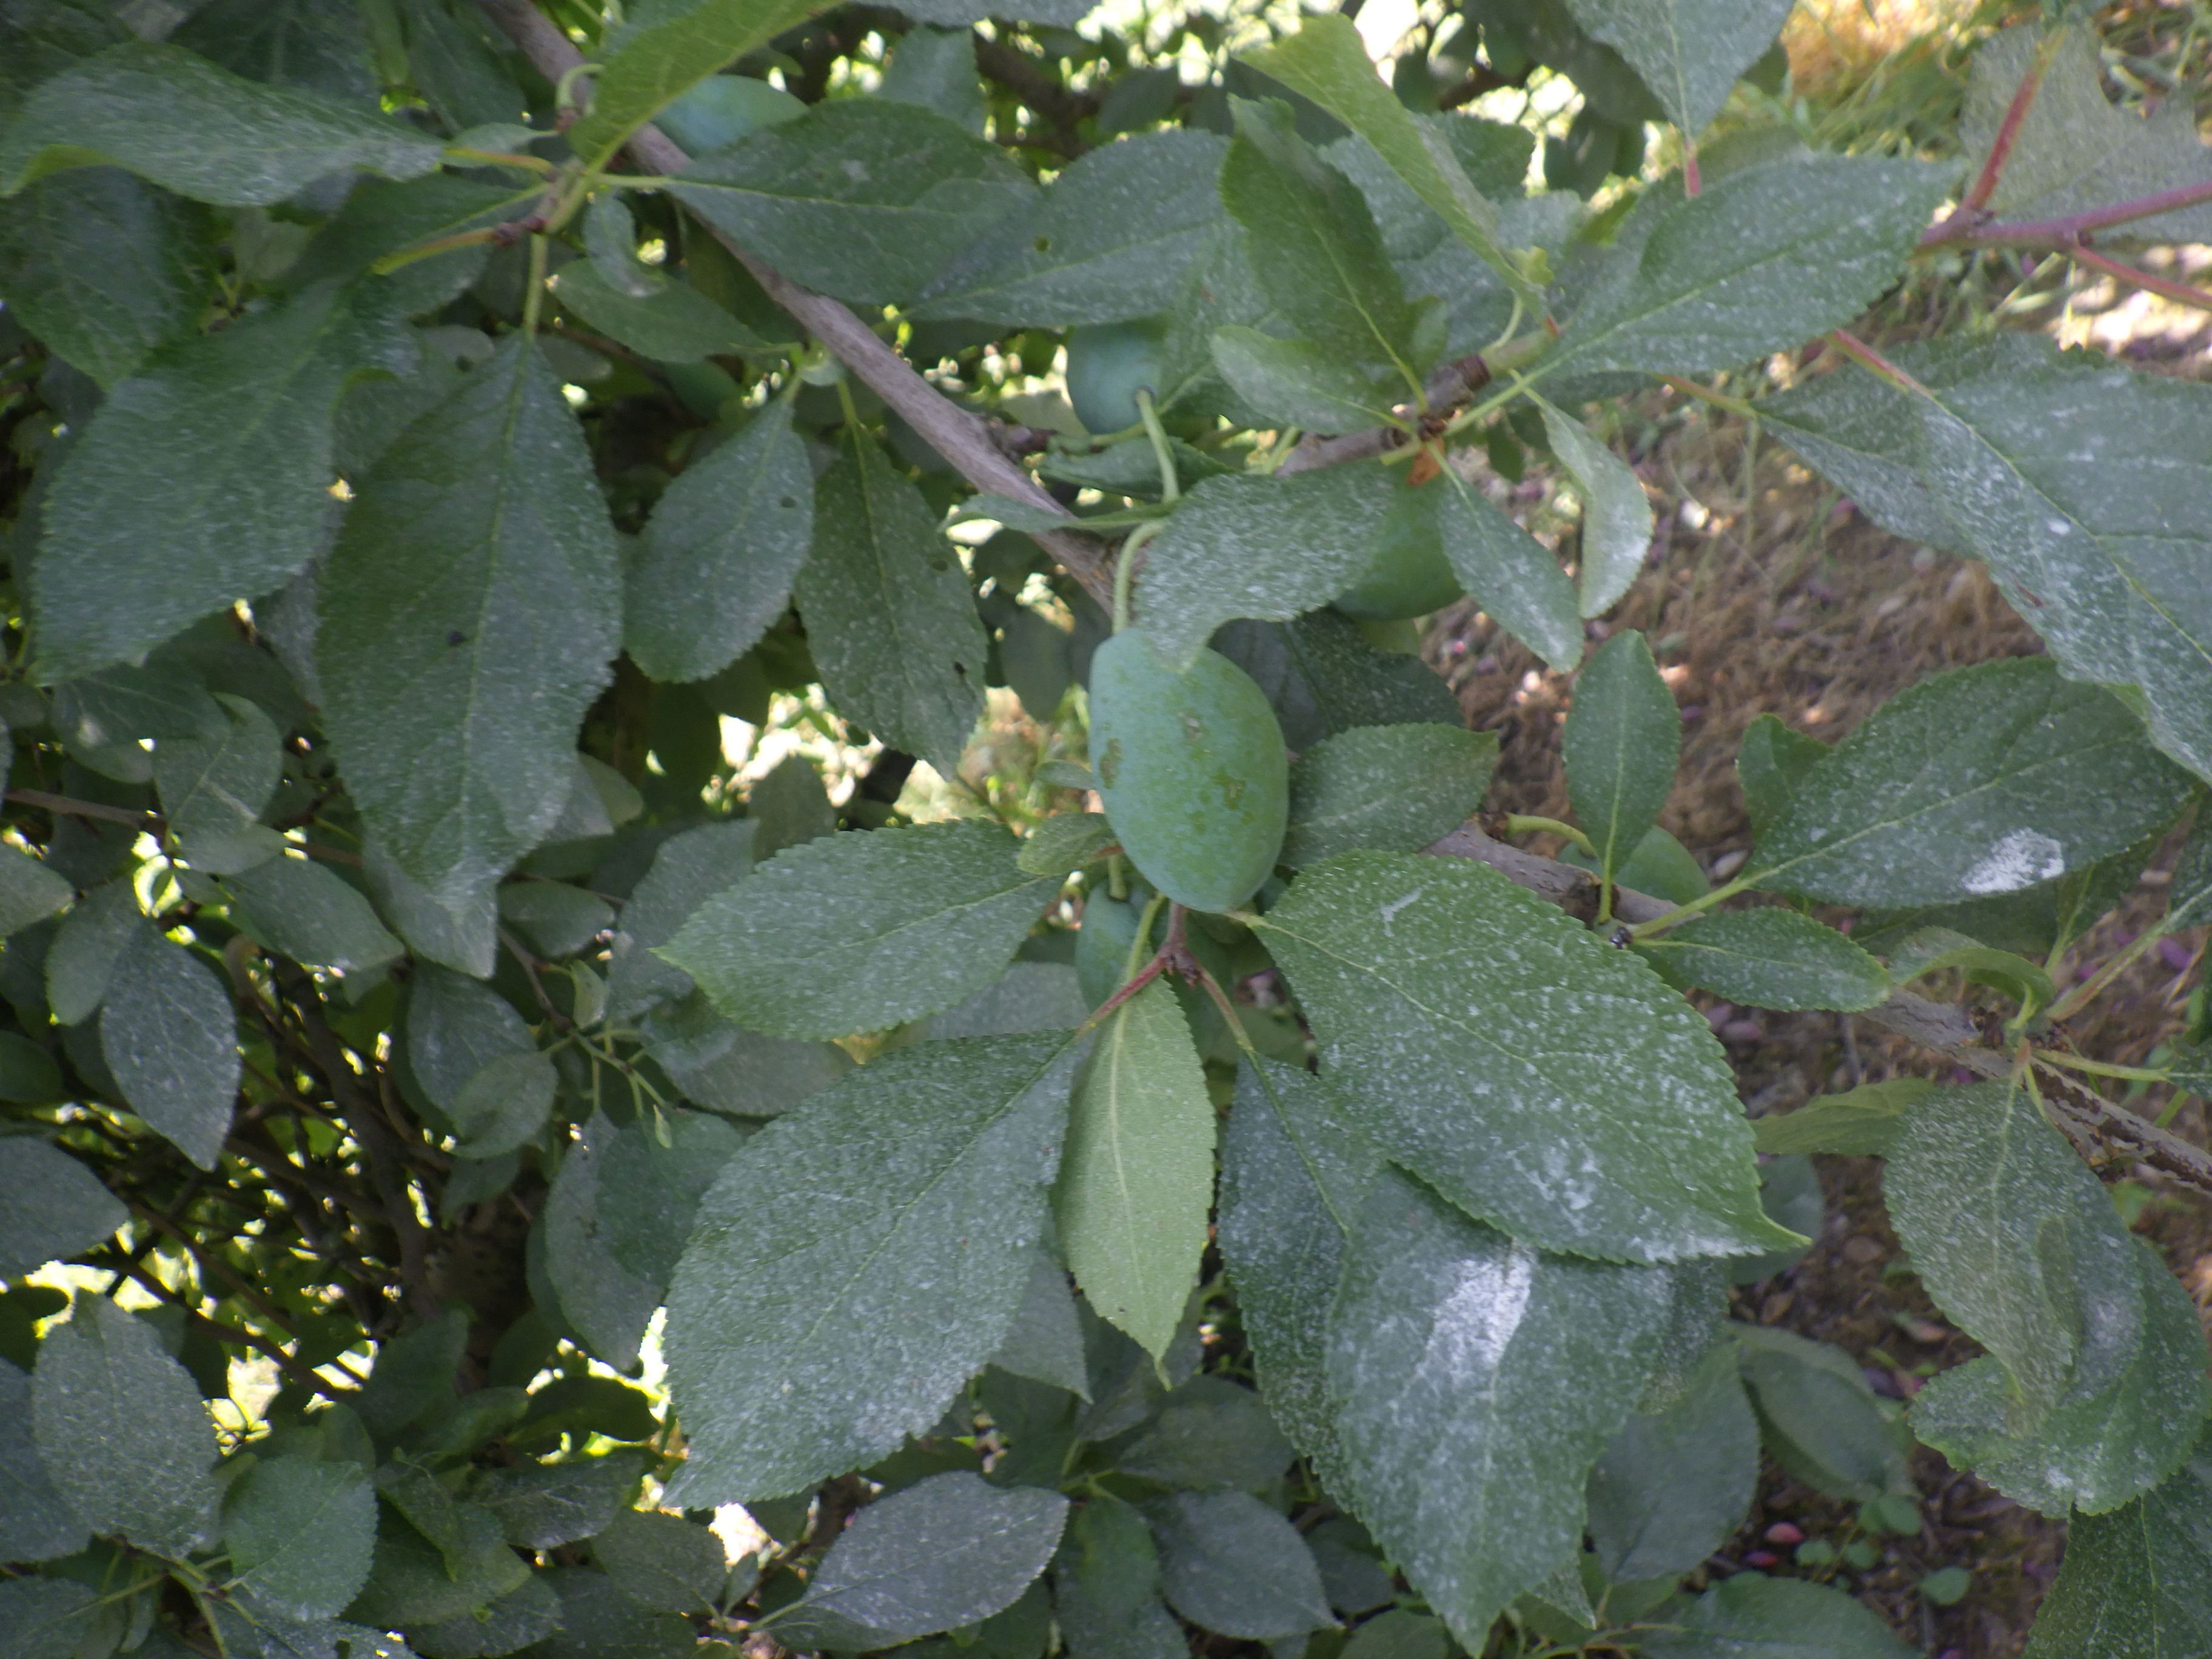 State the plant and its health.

plum, shot hole disease
